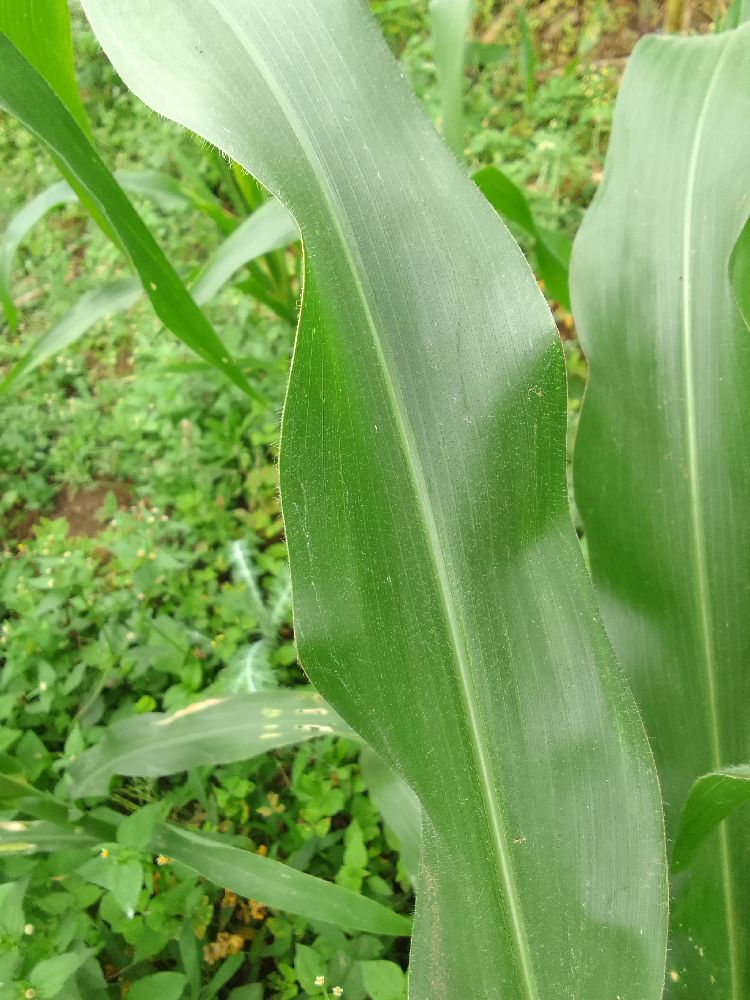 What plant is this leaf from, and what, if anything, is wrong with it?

maize, healthy
